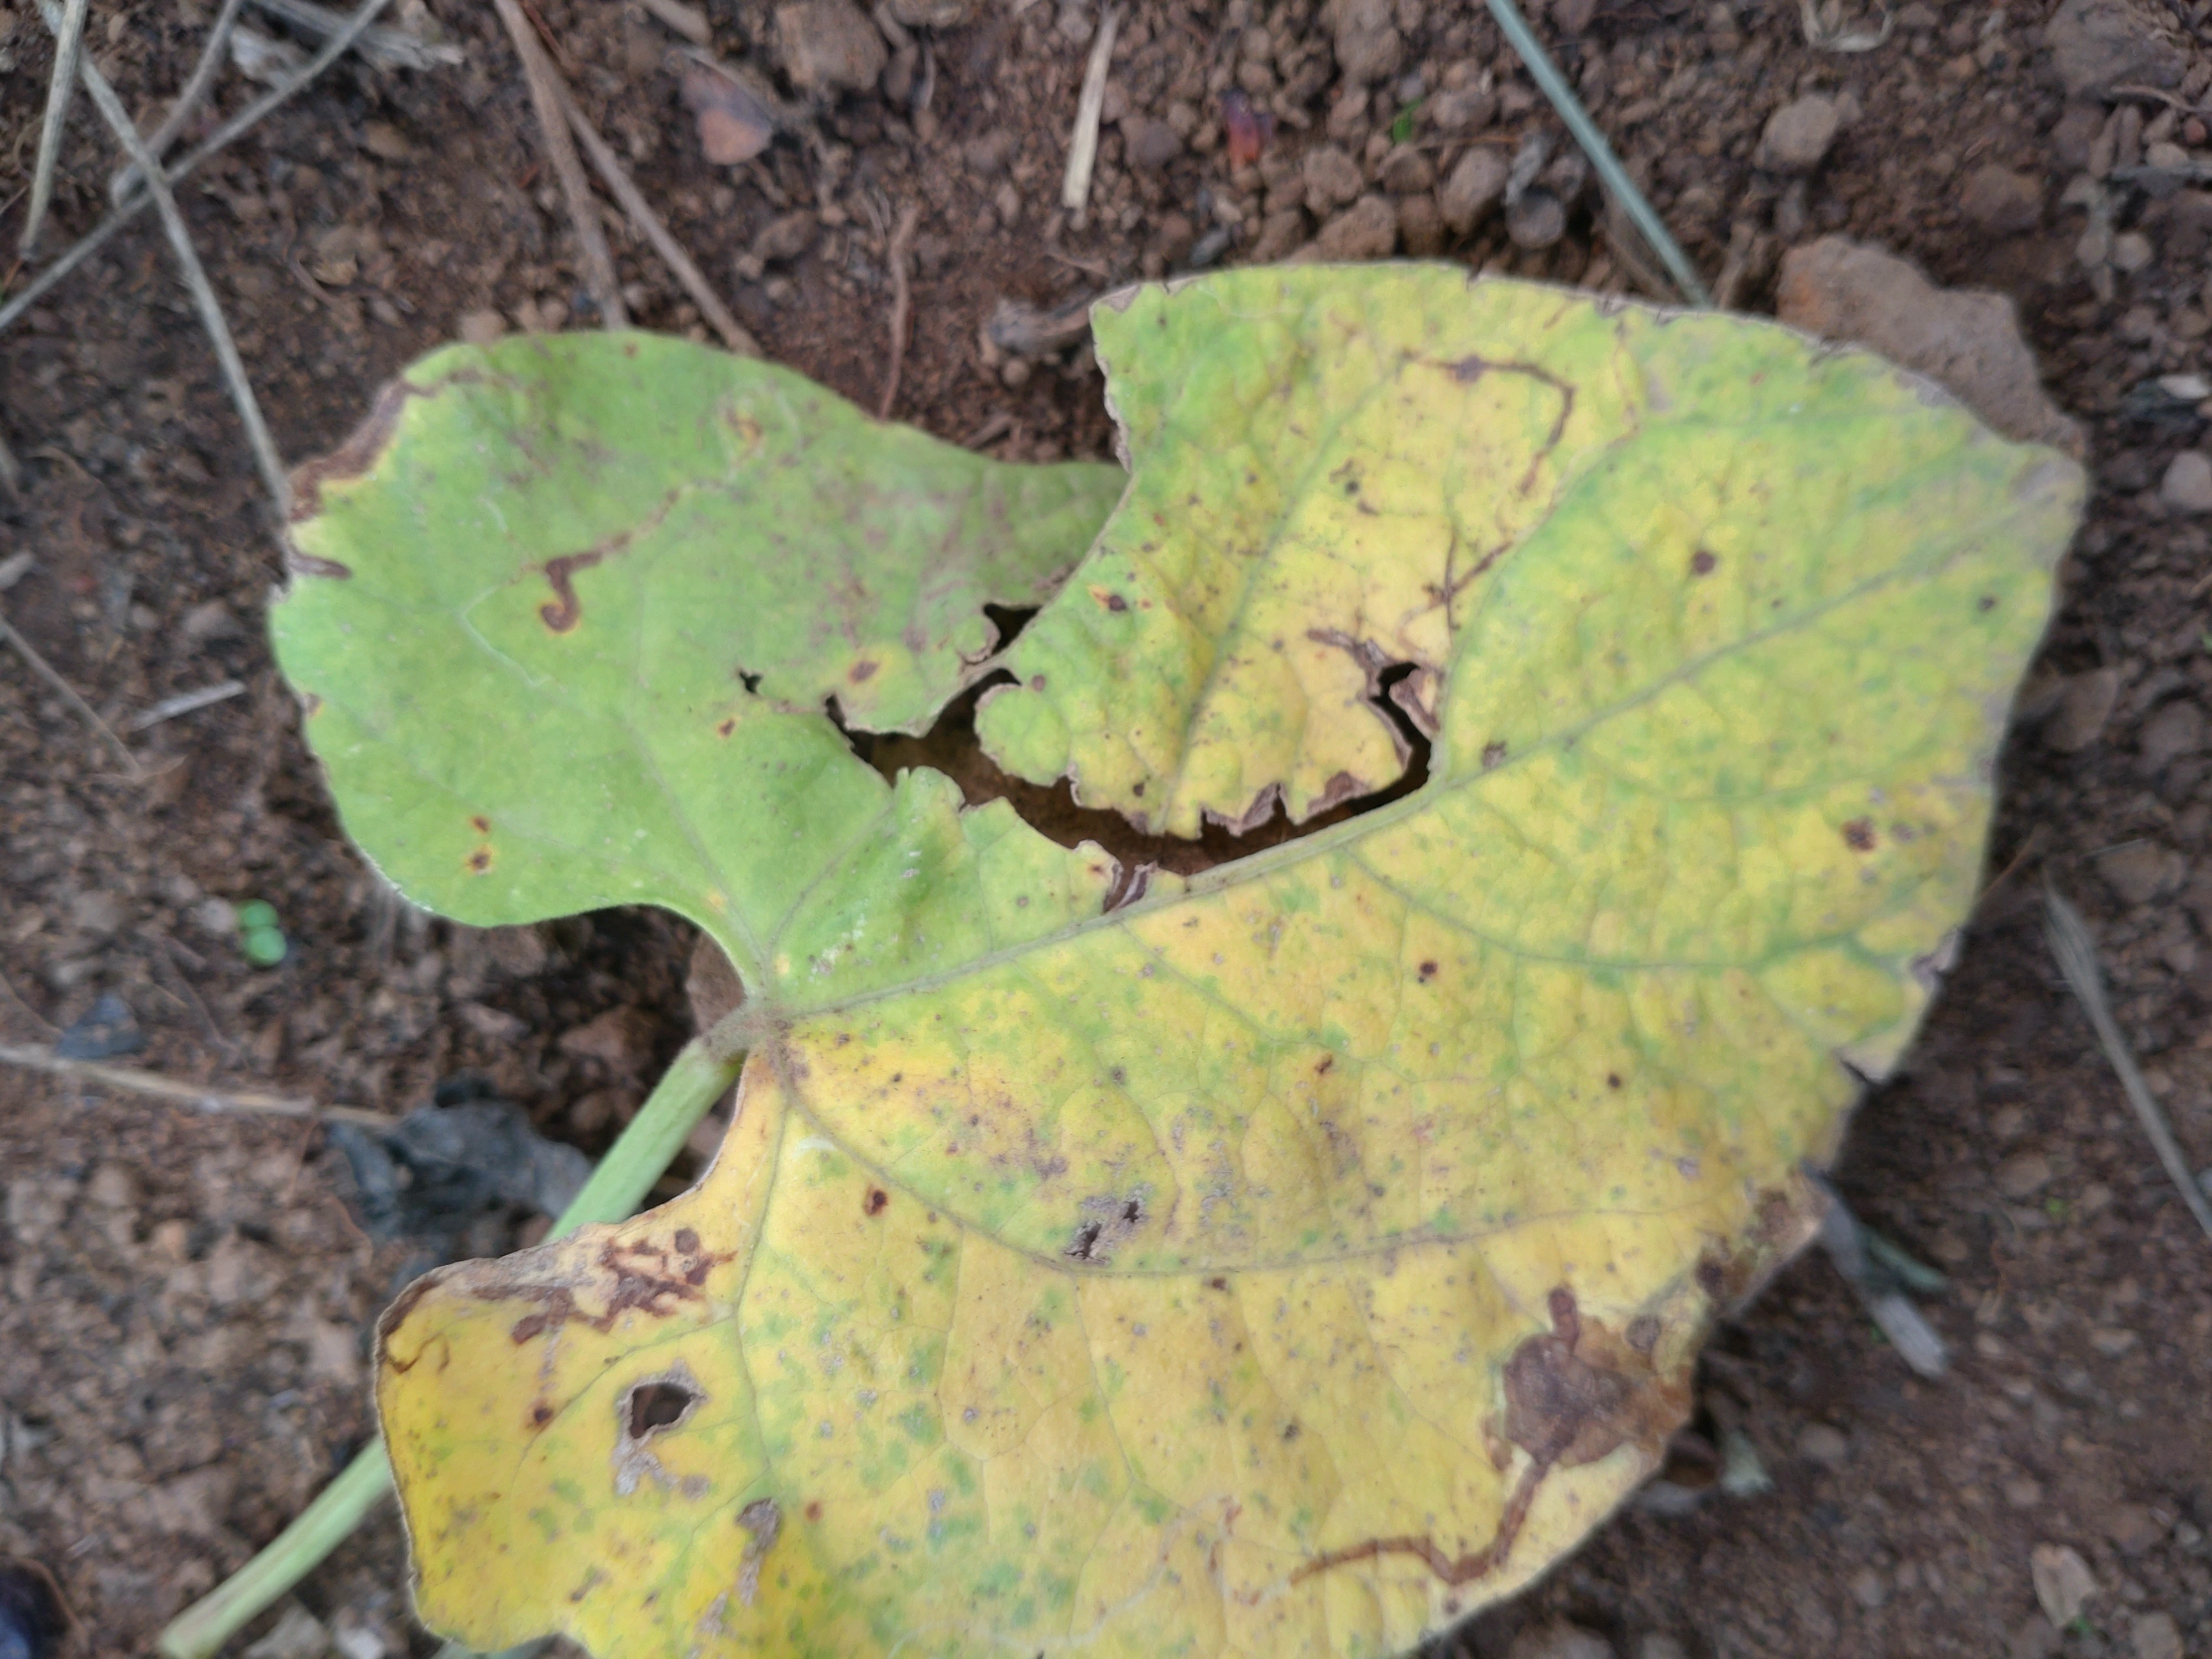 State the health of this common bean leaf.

rust
